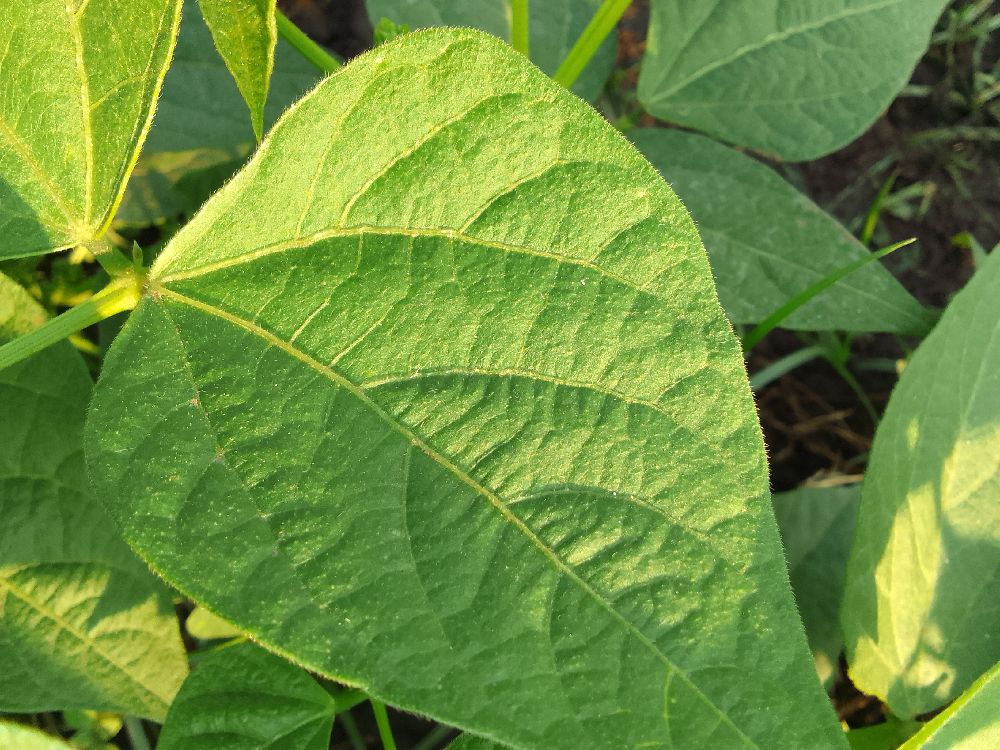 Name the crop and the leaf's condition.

common bean, healthy
